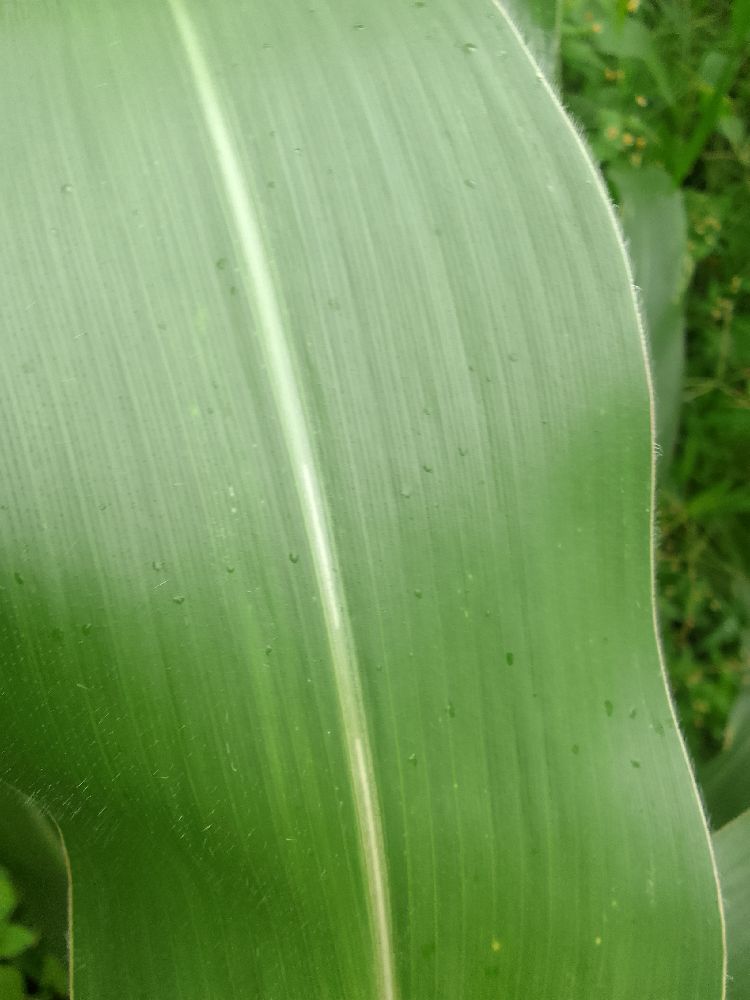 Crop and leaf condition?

maize, healthy
